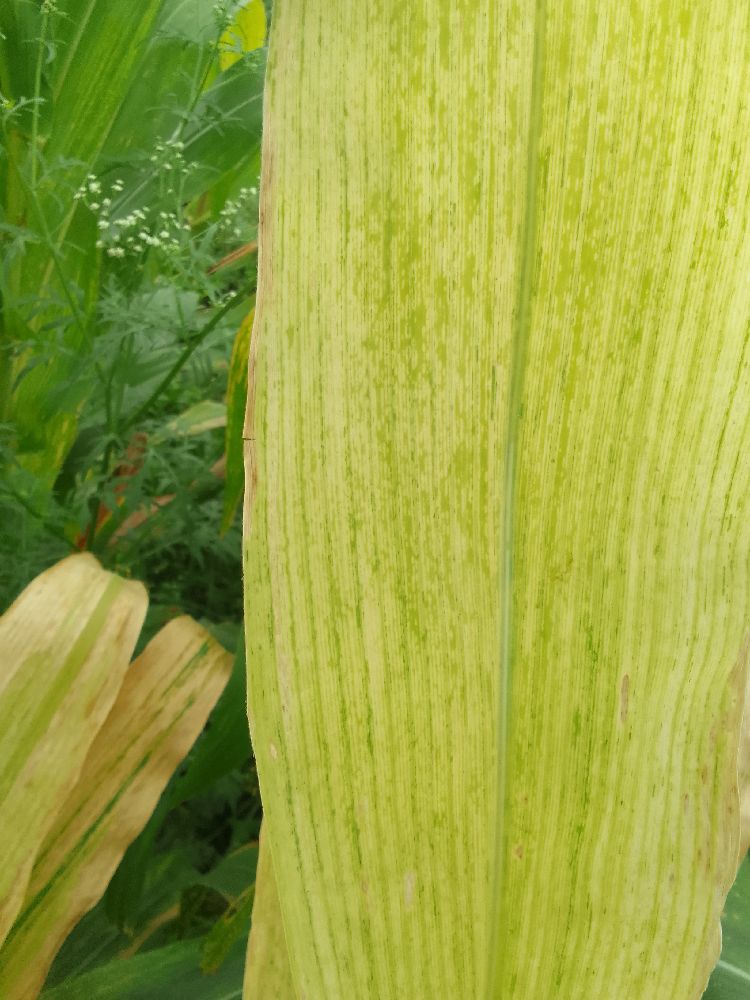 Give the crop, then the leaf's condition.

maize, maize lethal necrosis
